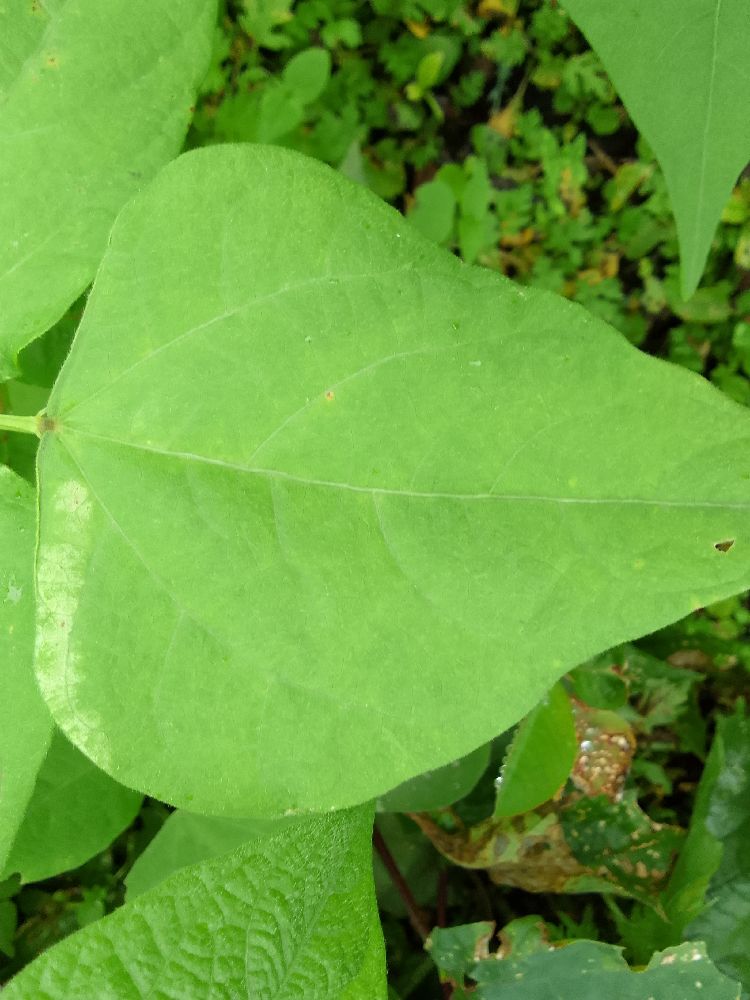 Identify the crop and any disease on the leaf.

common bean, healthy
